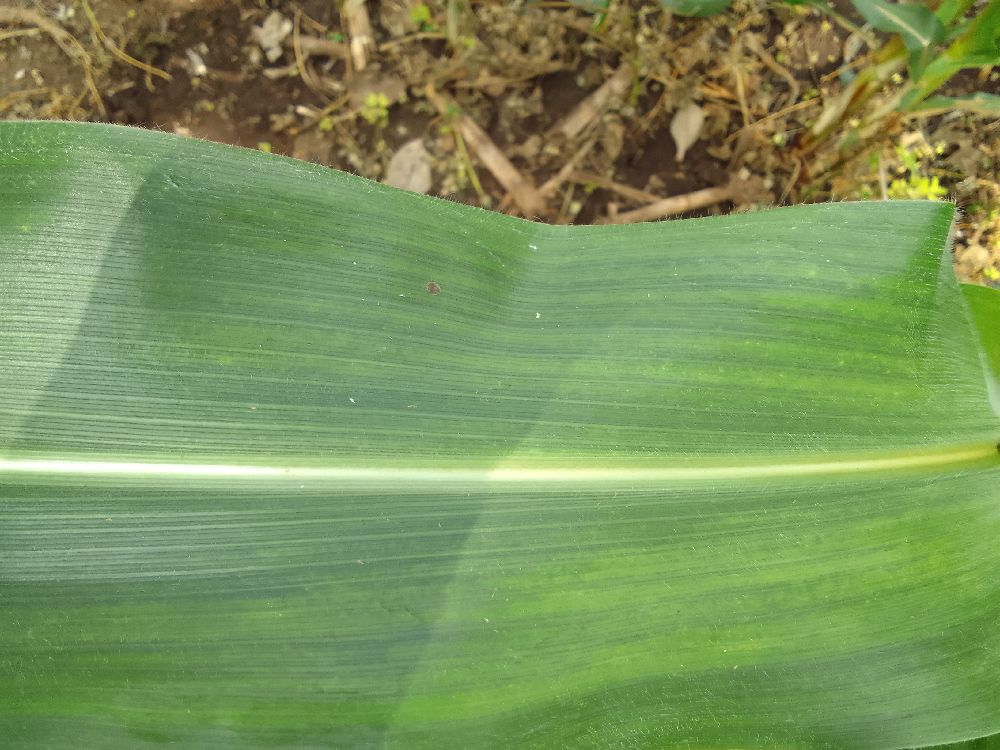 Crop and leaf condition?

maize, healthy
